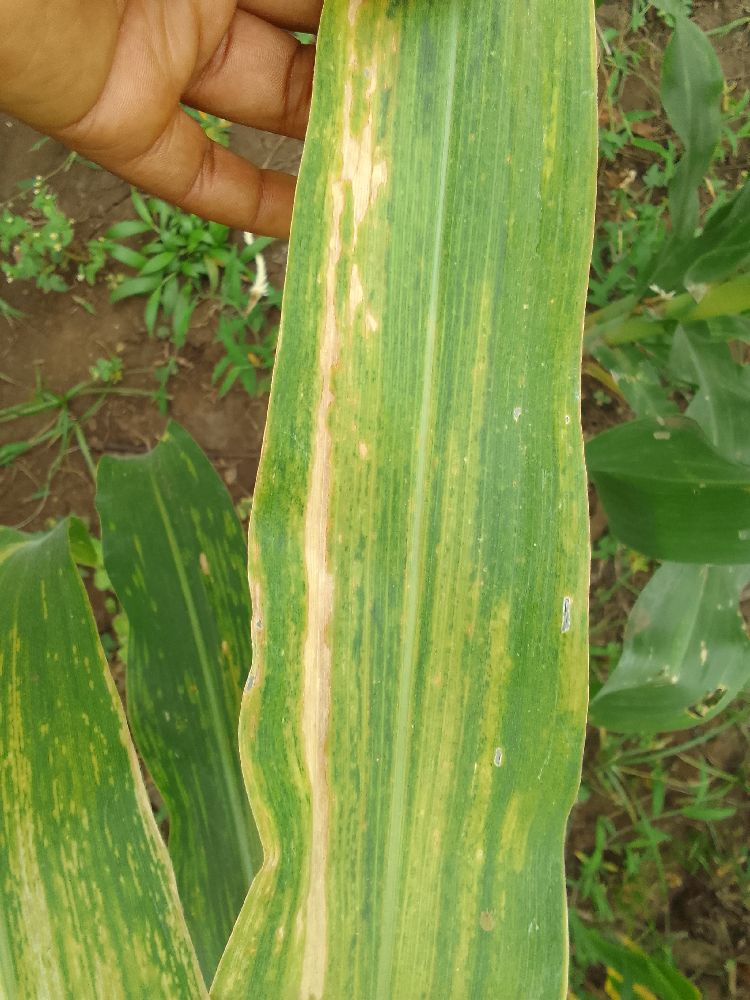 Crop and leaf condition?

maize, maize lethal necrosis
